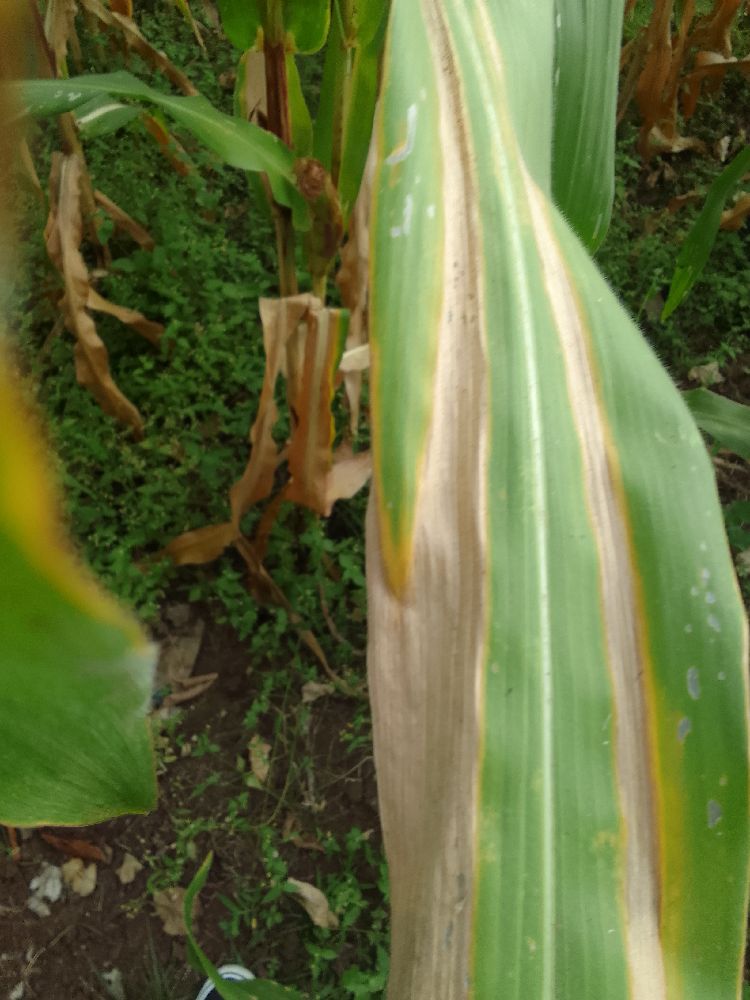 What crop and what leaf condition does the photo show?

maize, maize lethal necrosis
